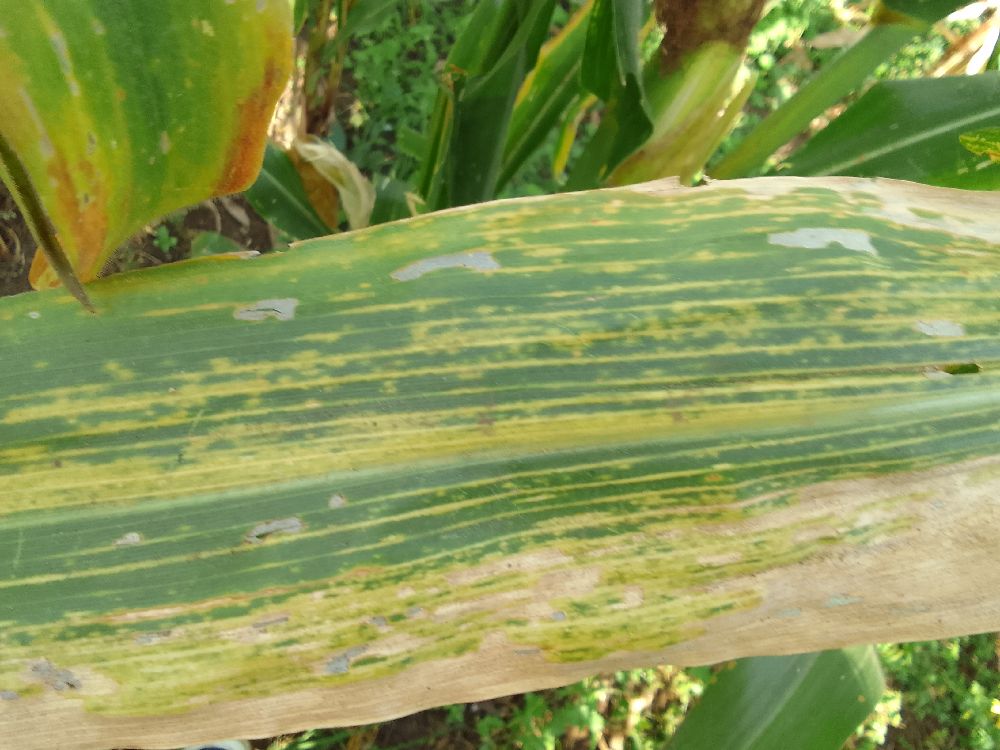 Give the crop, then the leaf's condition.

maize, maize lethal necrosis
